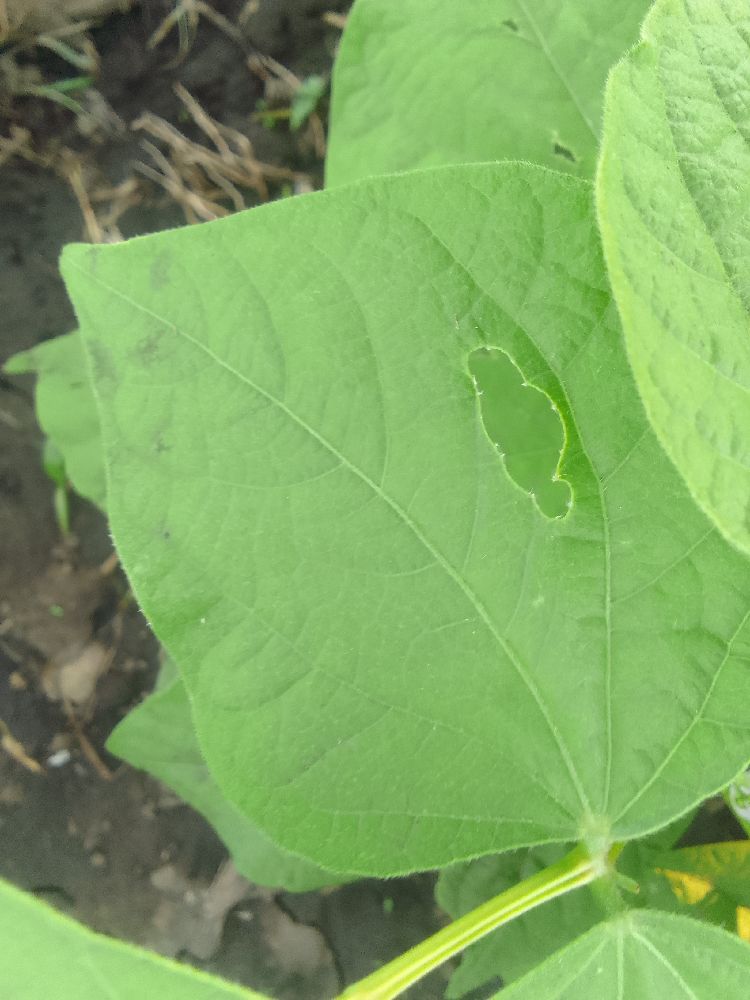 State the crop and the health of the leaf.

common bean, healthy
